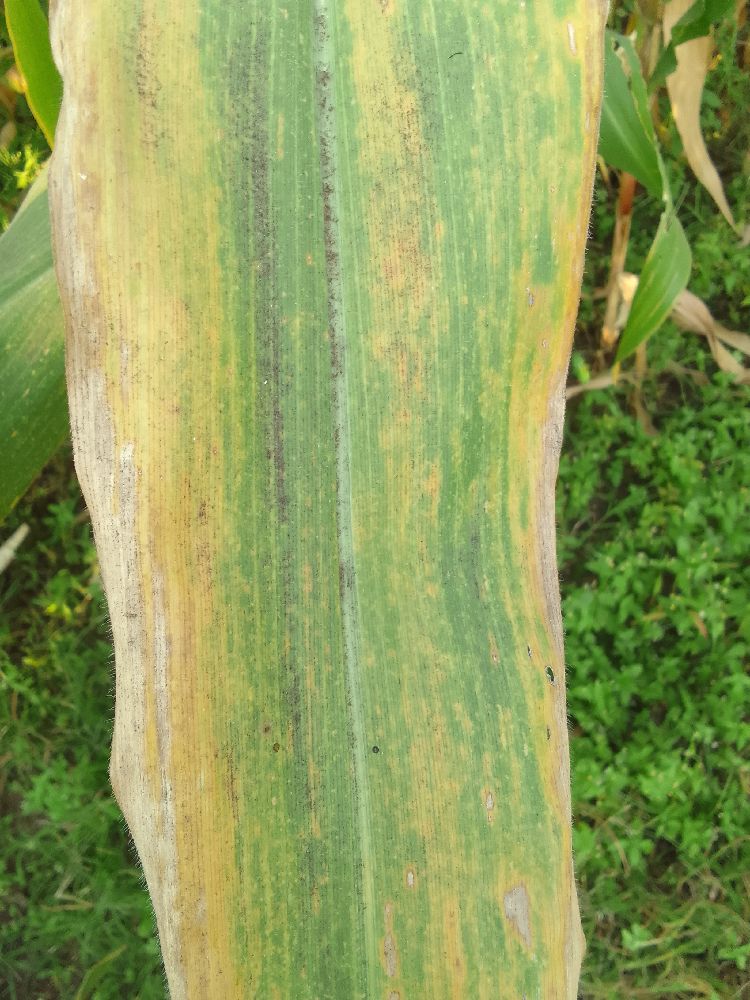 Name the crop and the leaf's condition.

maize, maize lethal necrosis
